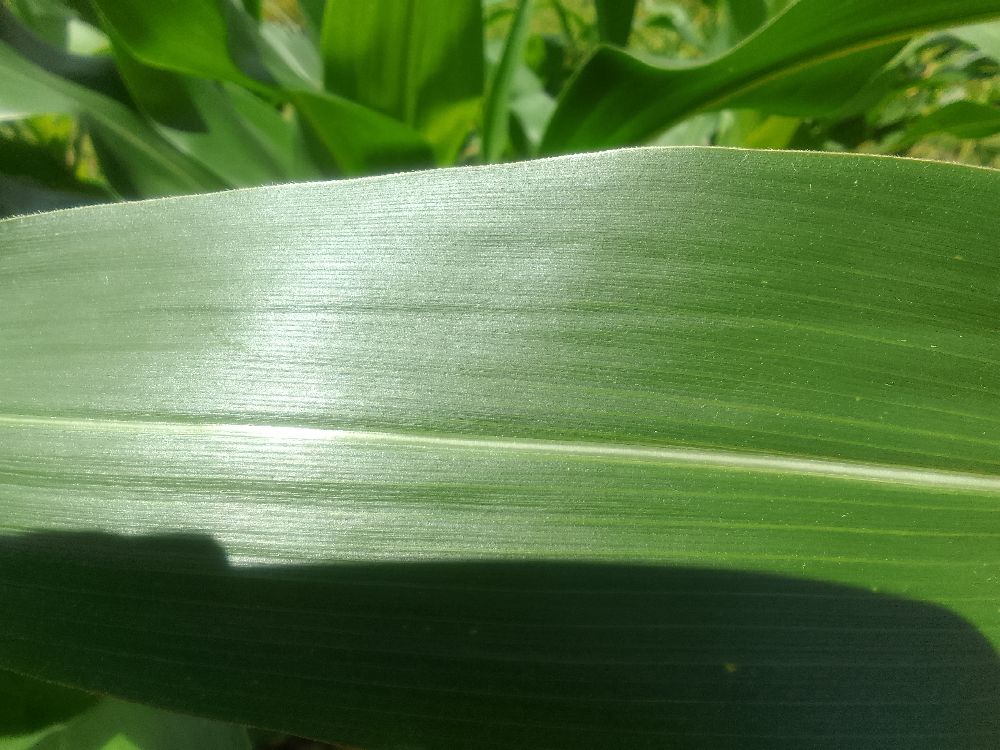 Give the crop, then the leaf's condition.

maize, healthy
